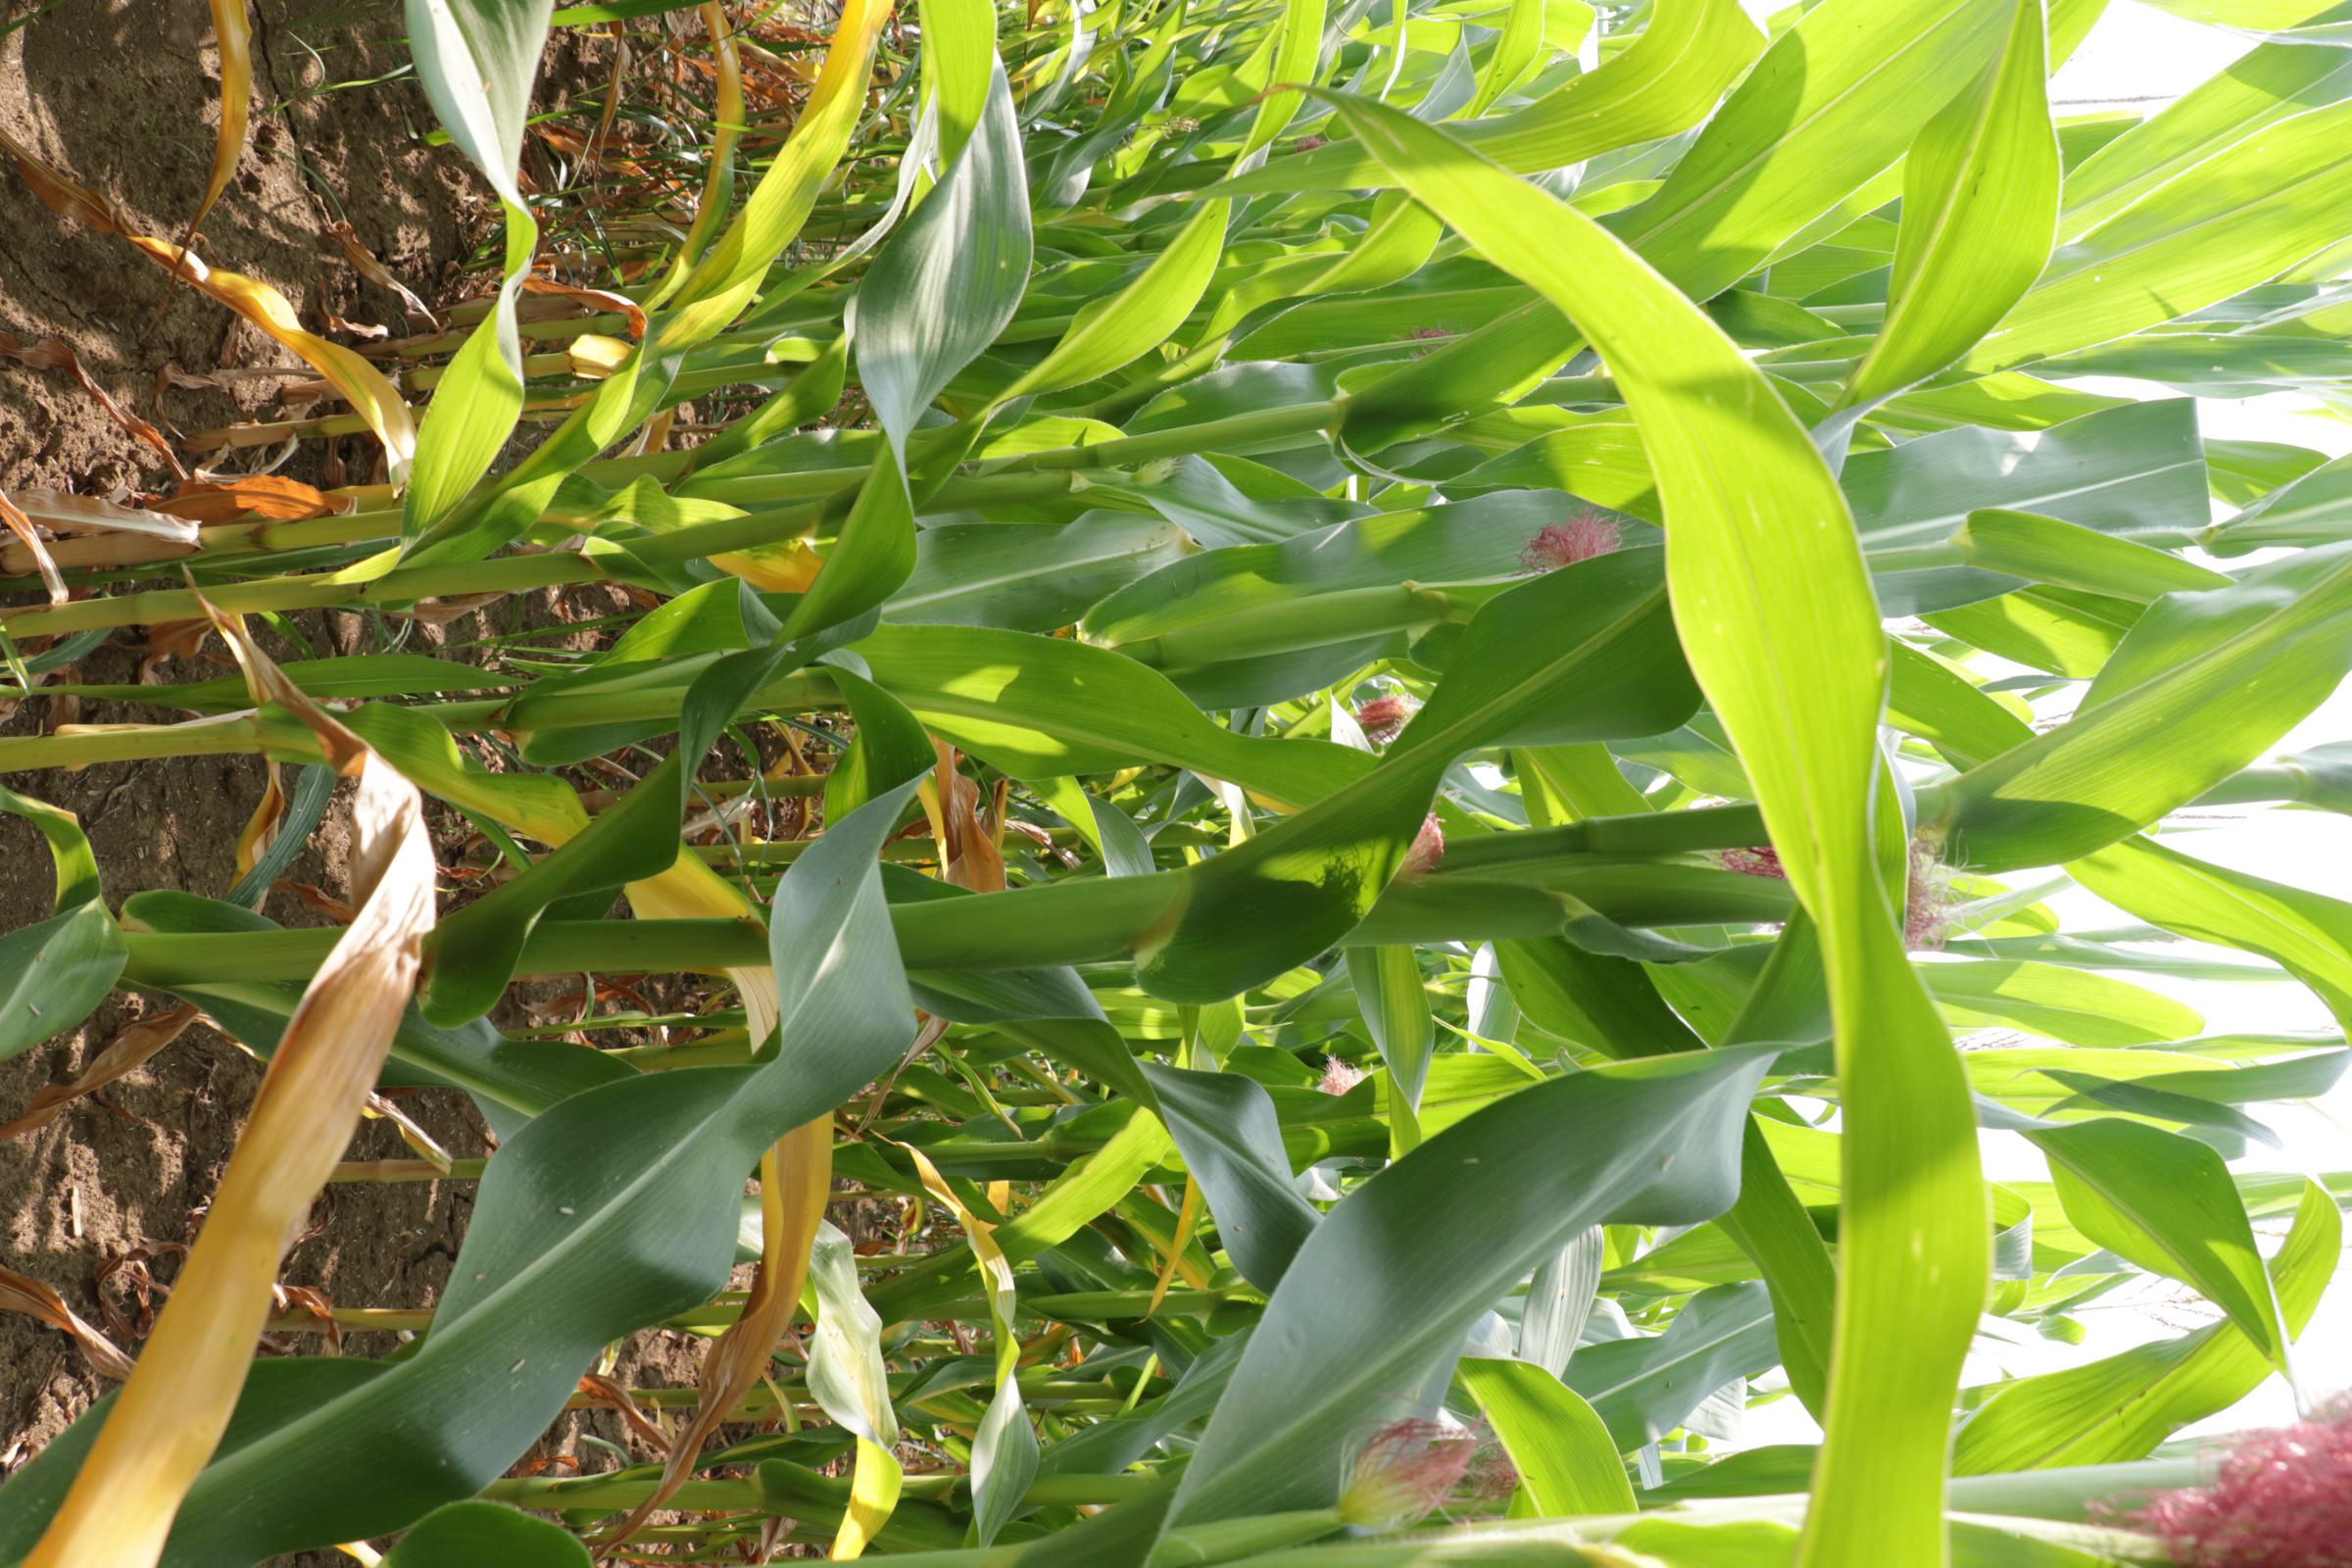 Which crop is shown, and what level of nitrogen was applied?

maize, no added nitrogen
